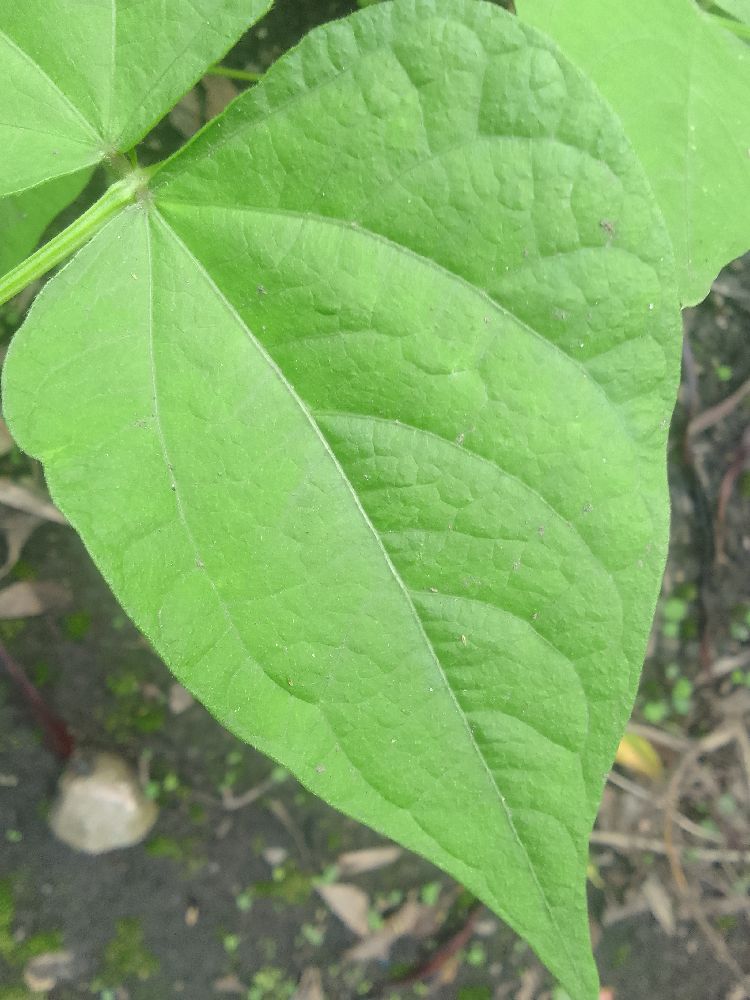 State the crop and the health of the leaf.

common bean, healthy
